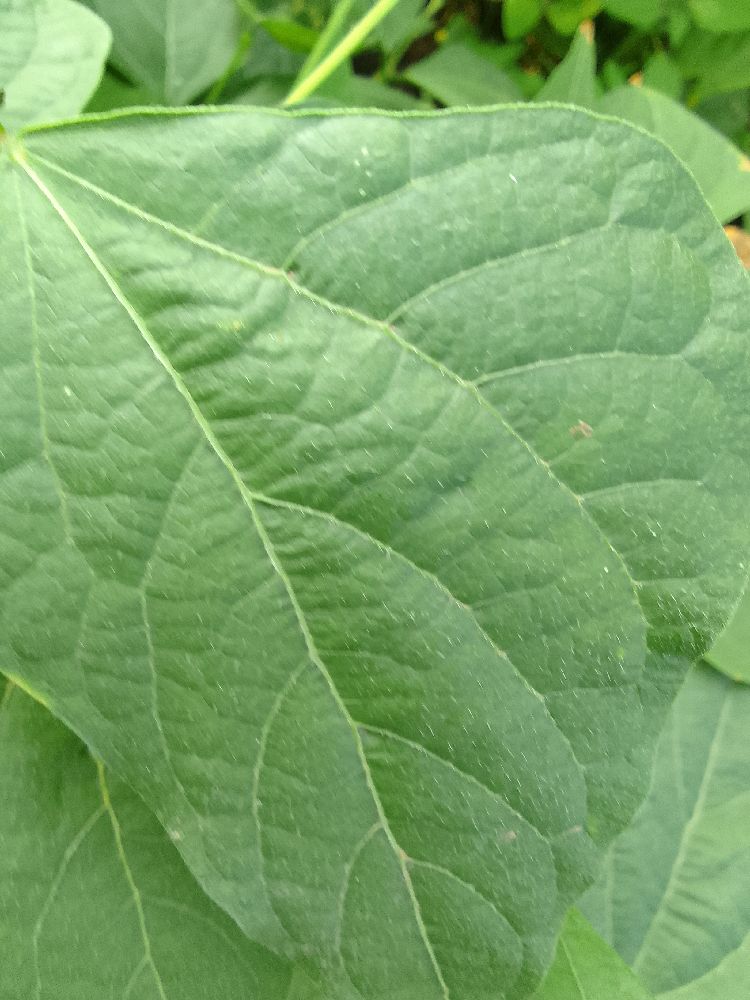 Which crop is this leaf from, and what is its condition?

common bean, healthy
